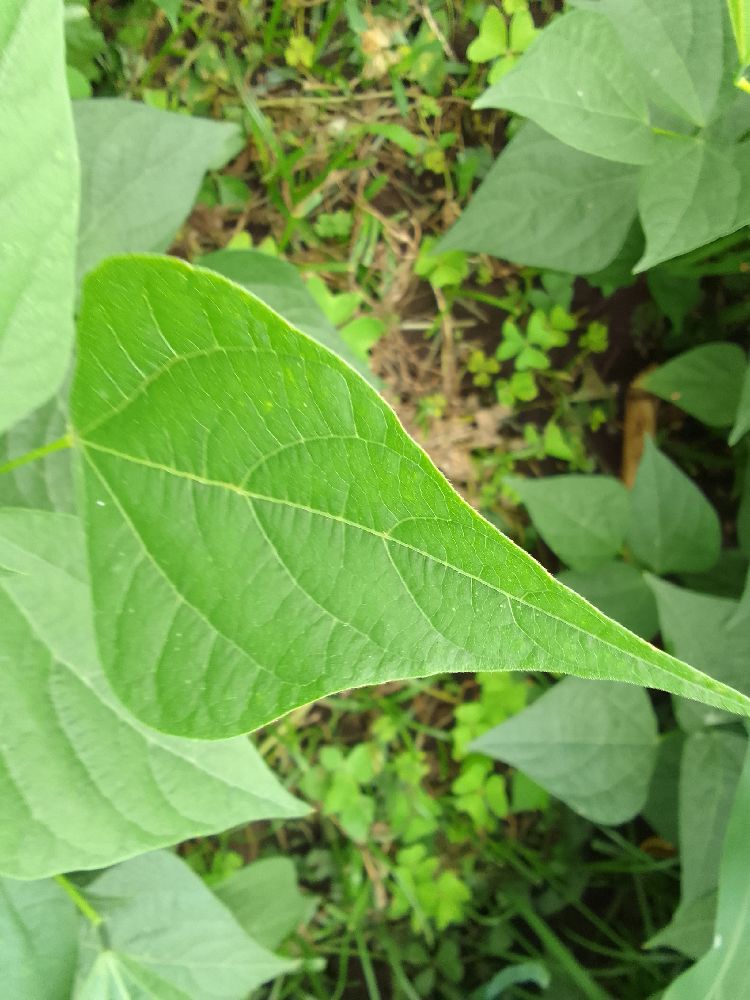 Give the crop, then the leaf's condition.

common bean, healthy
